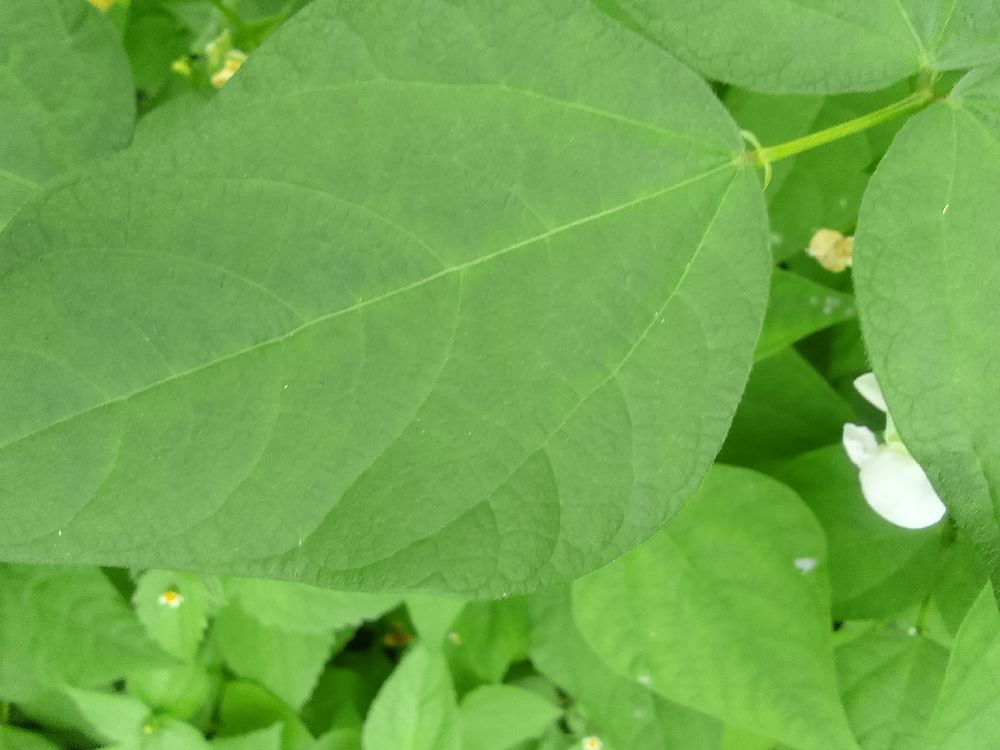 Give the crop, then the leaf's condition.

common bean, healthy
